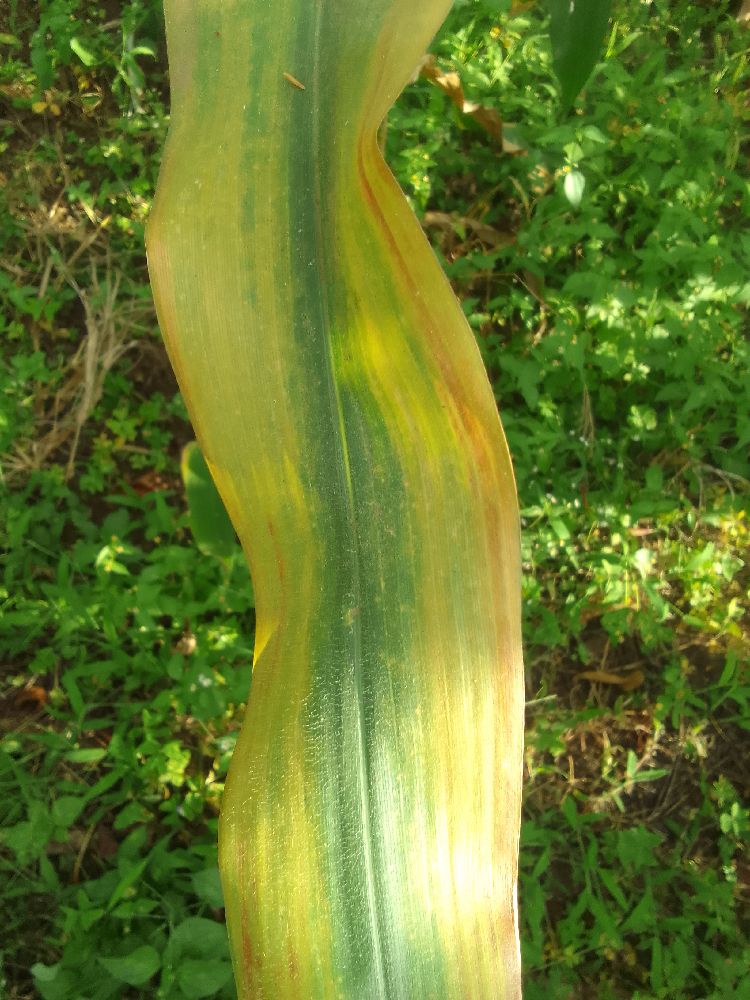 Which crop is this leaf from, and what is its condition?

maize, maize lethal necrosis
